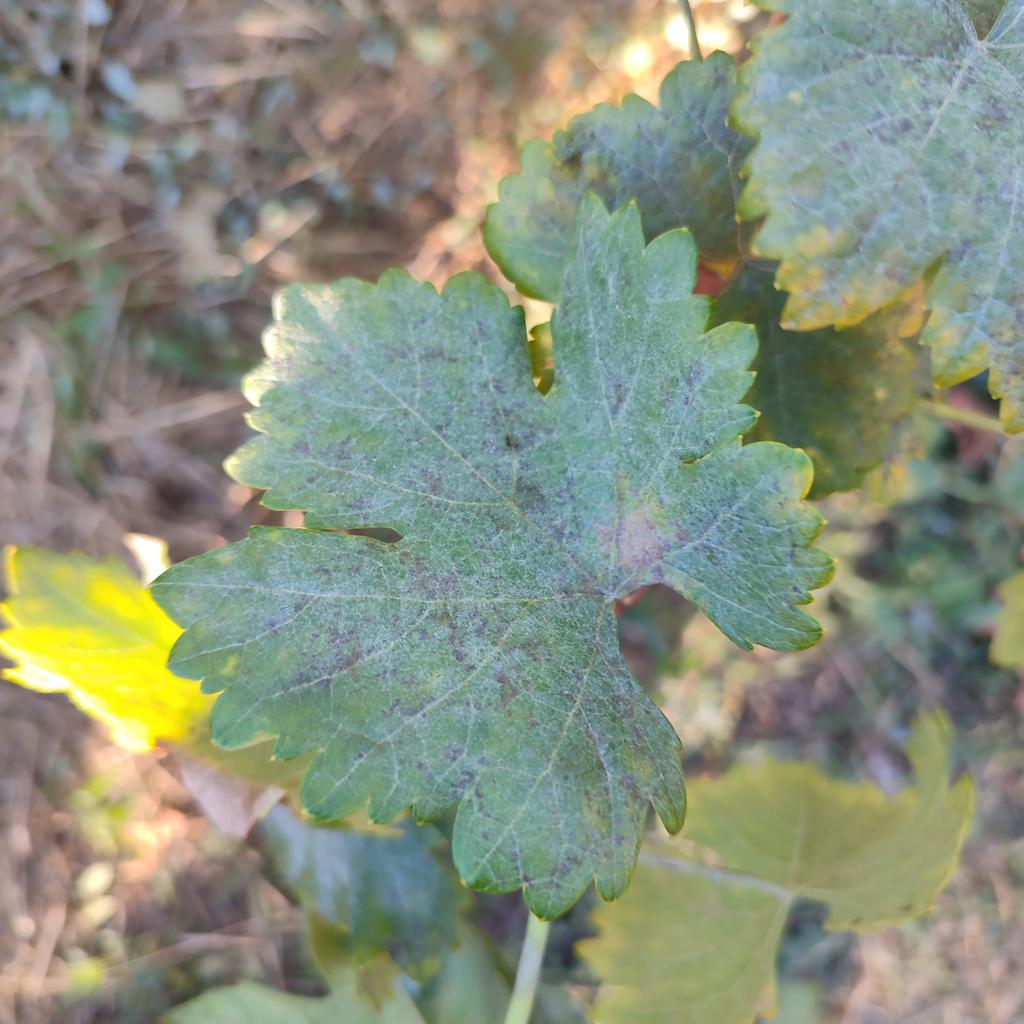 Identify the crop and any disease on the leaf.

grapevine, powdery mildew
